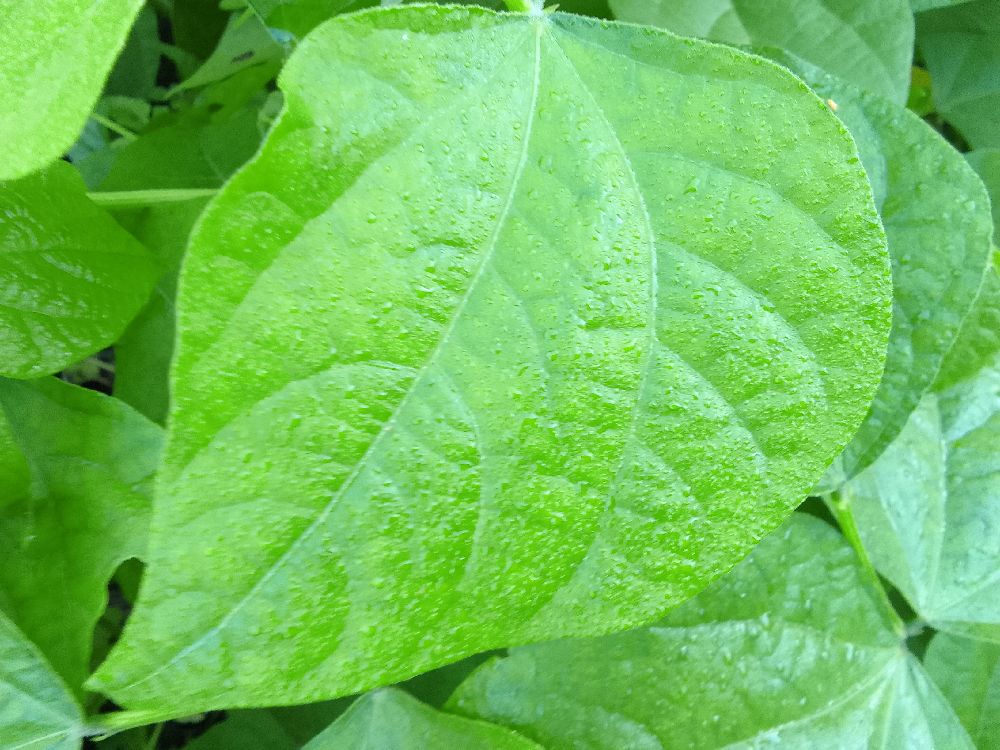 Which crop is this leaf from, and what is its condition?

common bean, healthy
